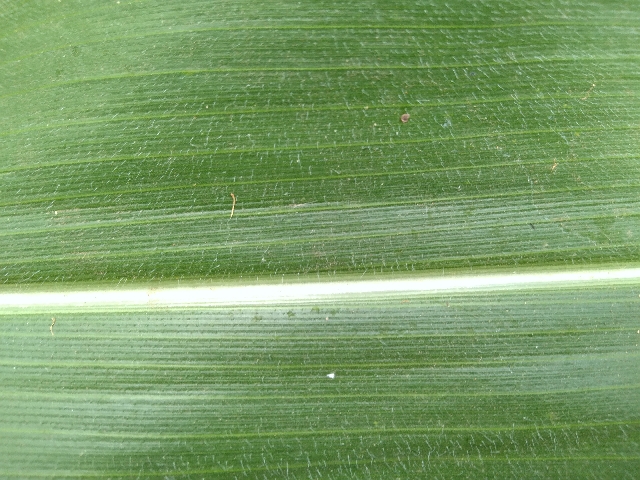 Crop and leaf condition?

maize, healthy
